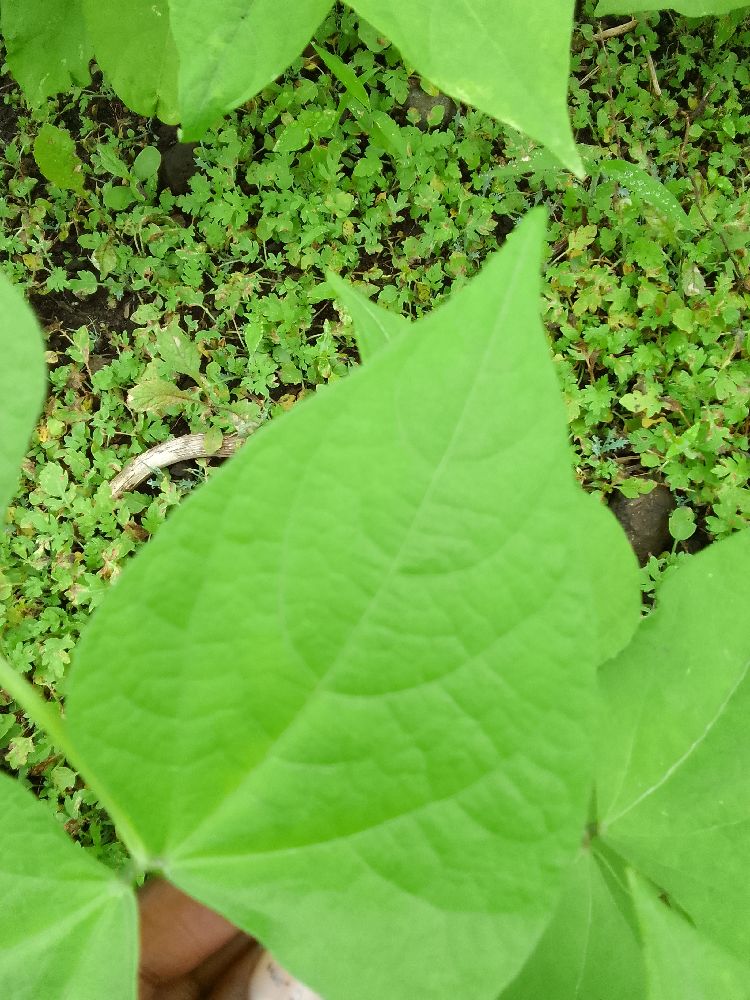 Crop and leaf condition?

common bean, healthy
